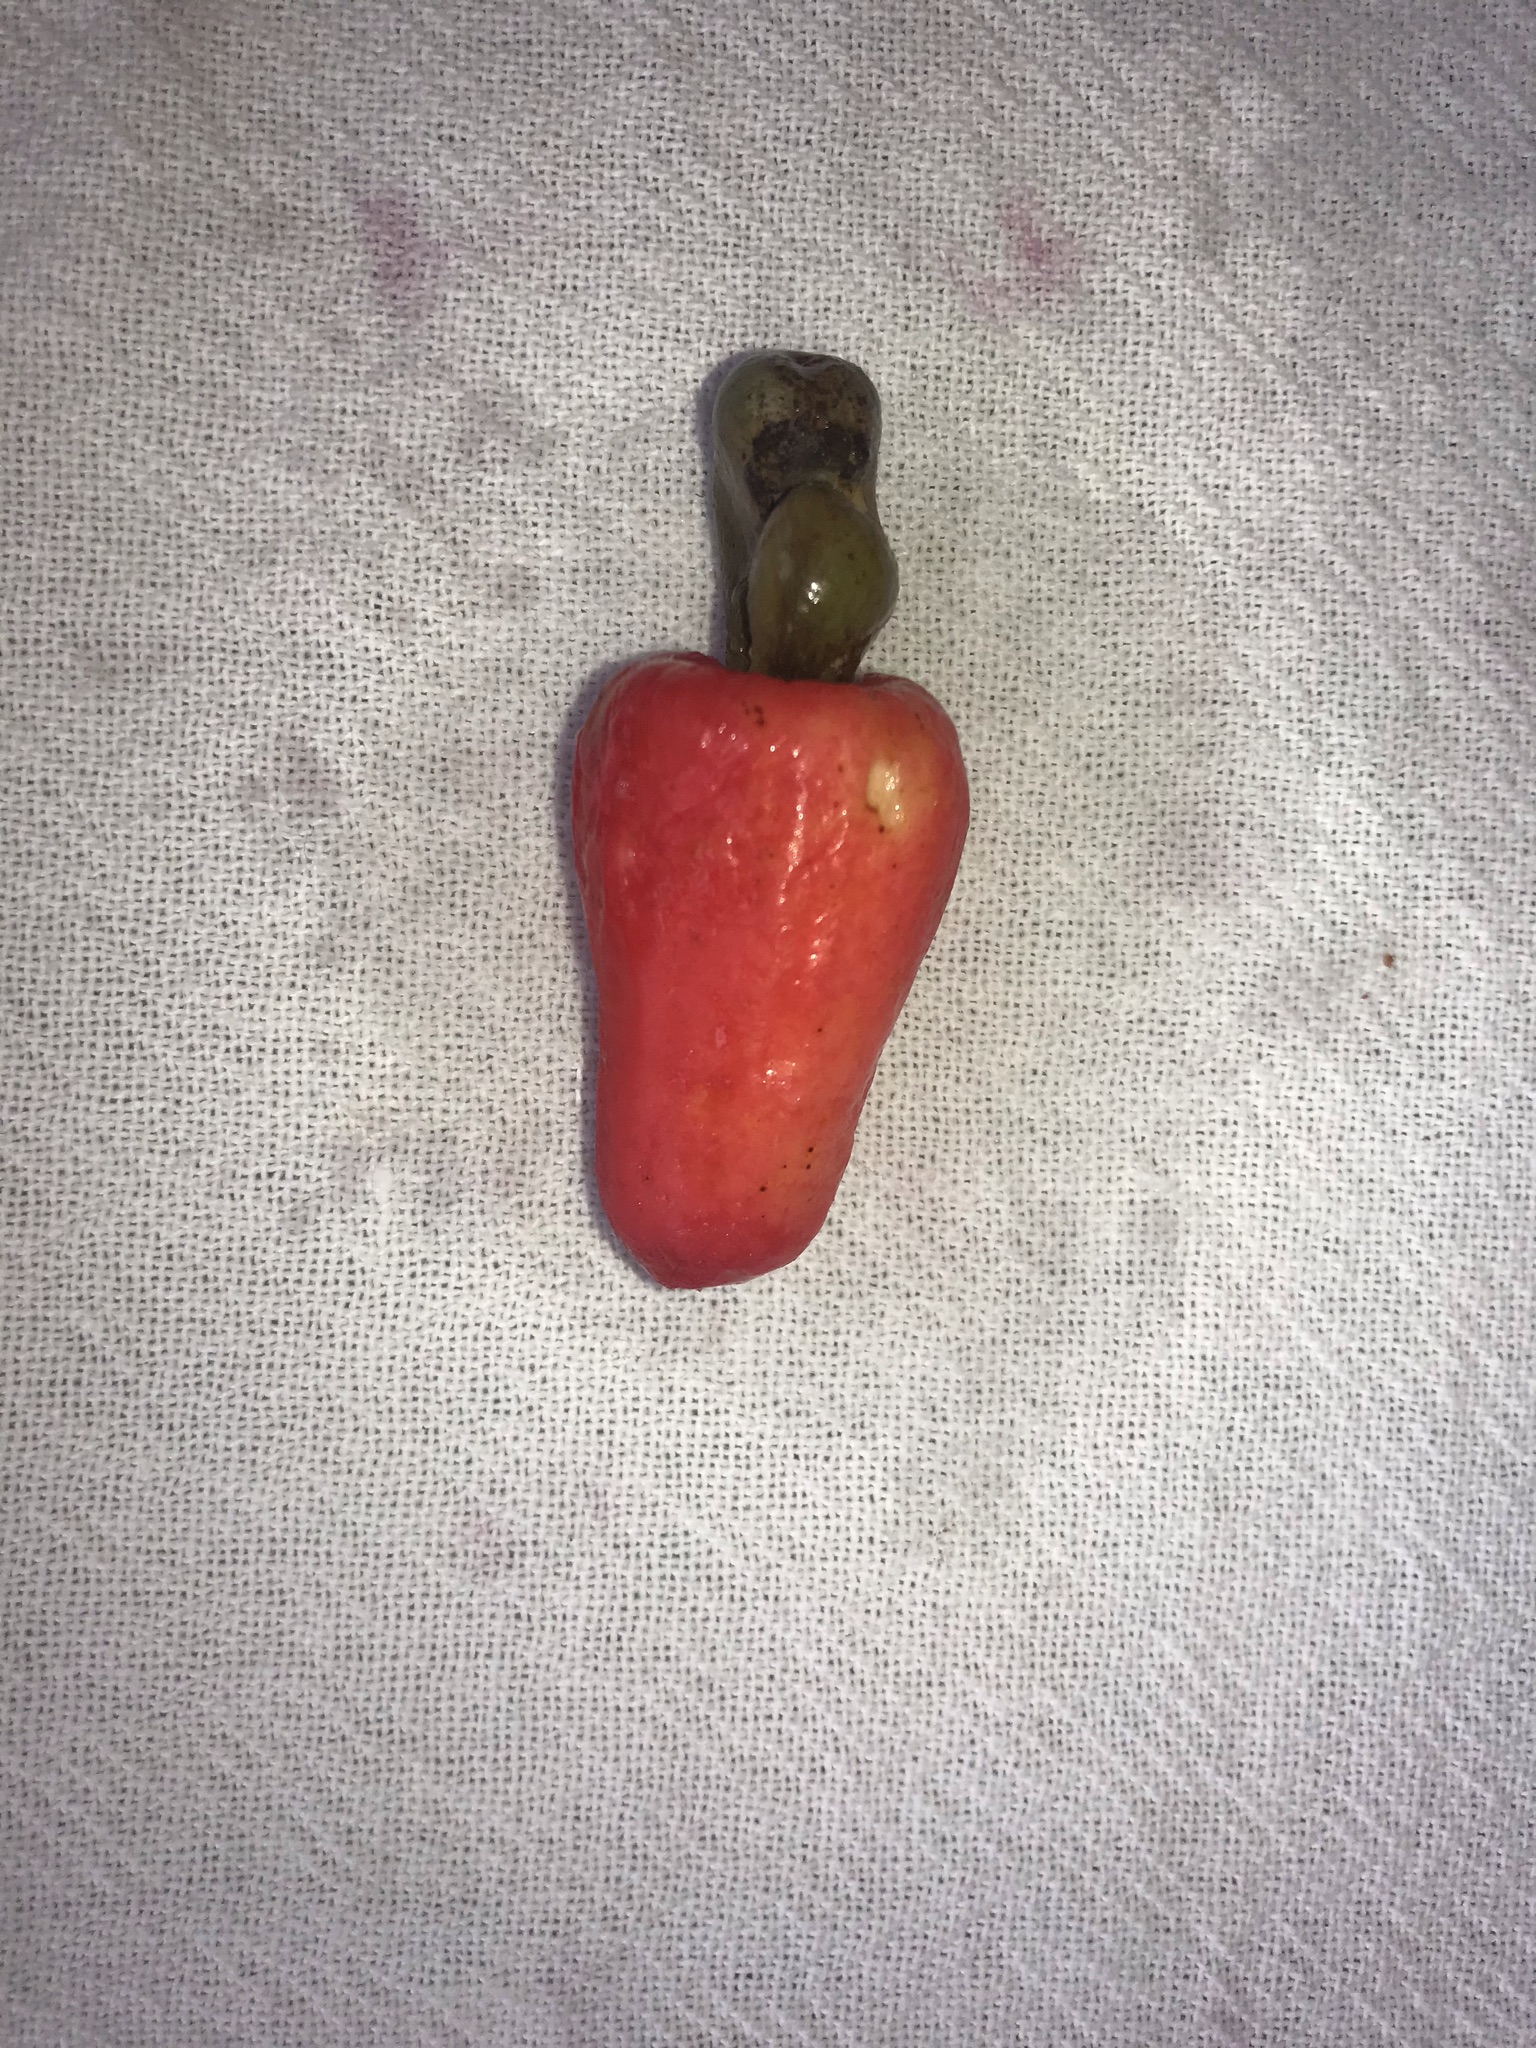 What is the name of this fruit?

caju vermelho
